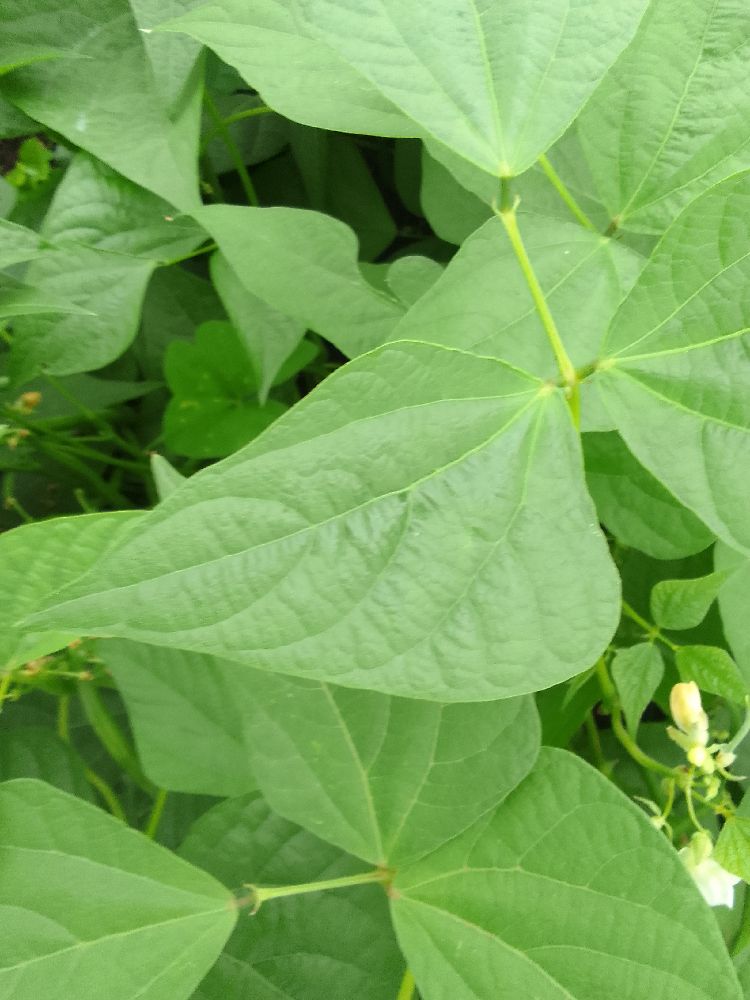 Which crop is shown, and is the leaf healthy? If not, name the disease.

common bean, healthy
